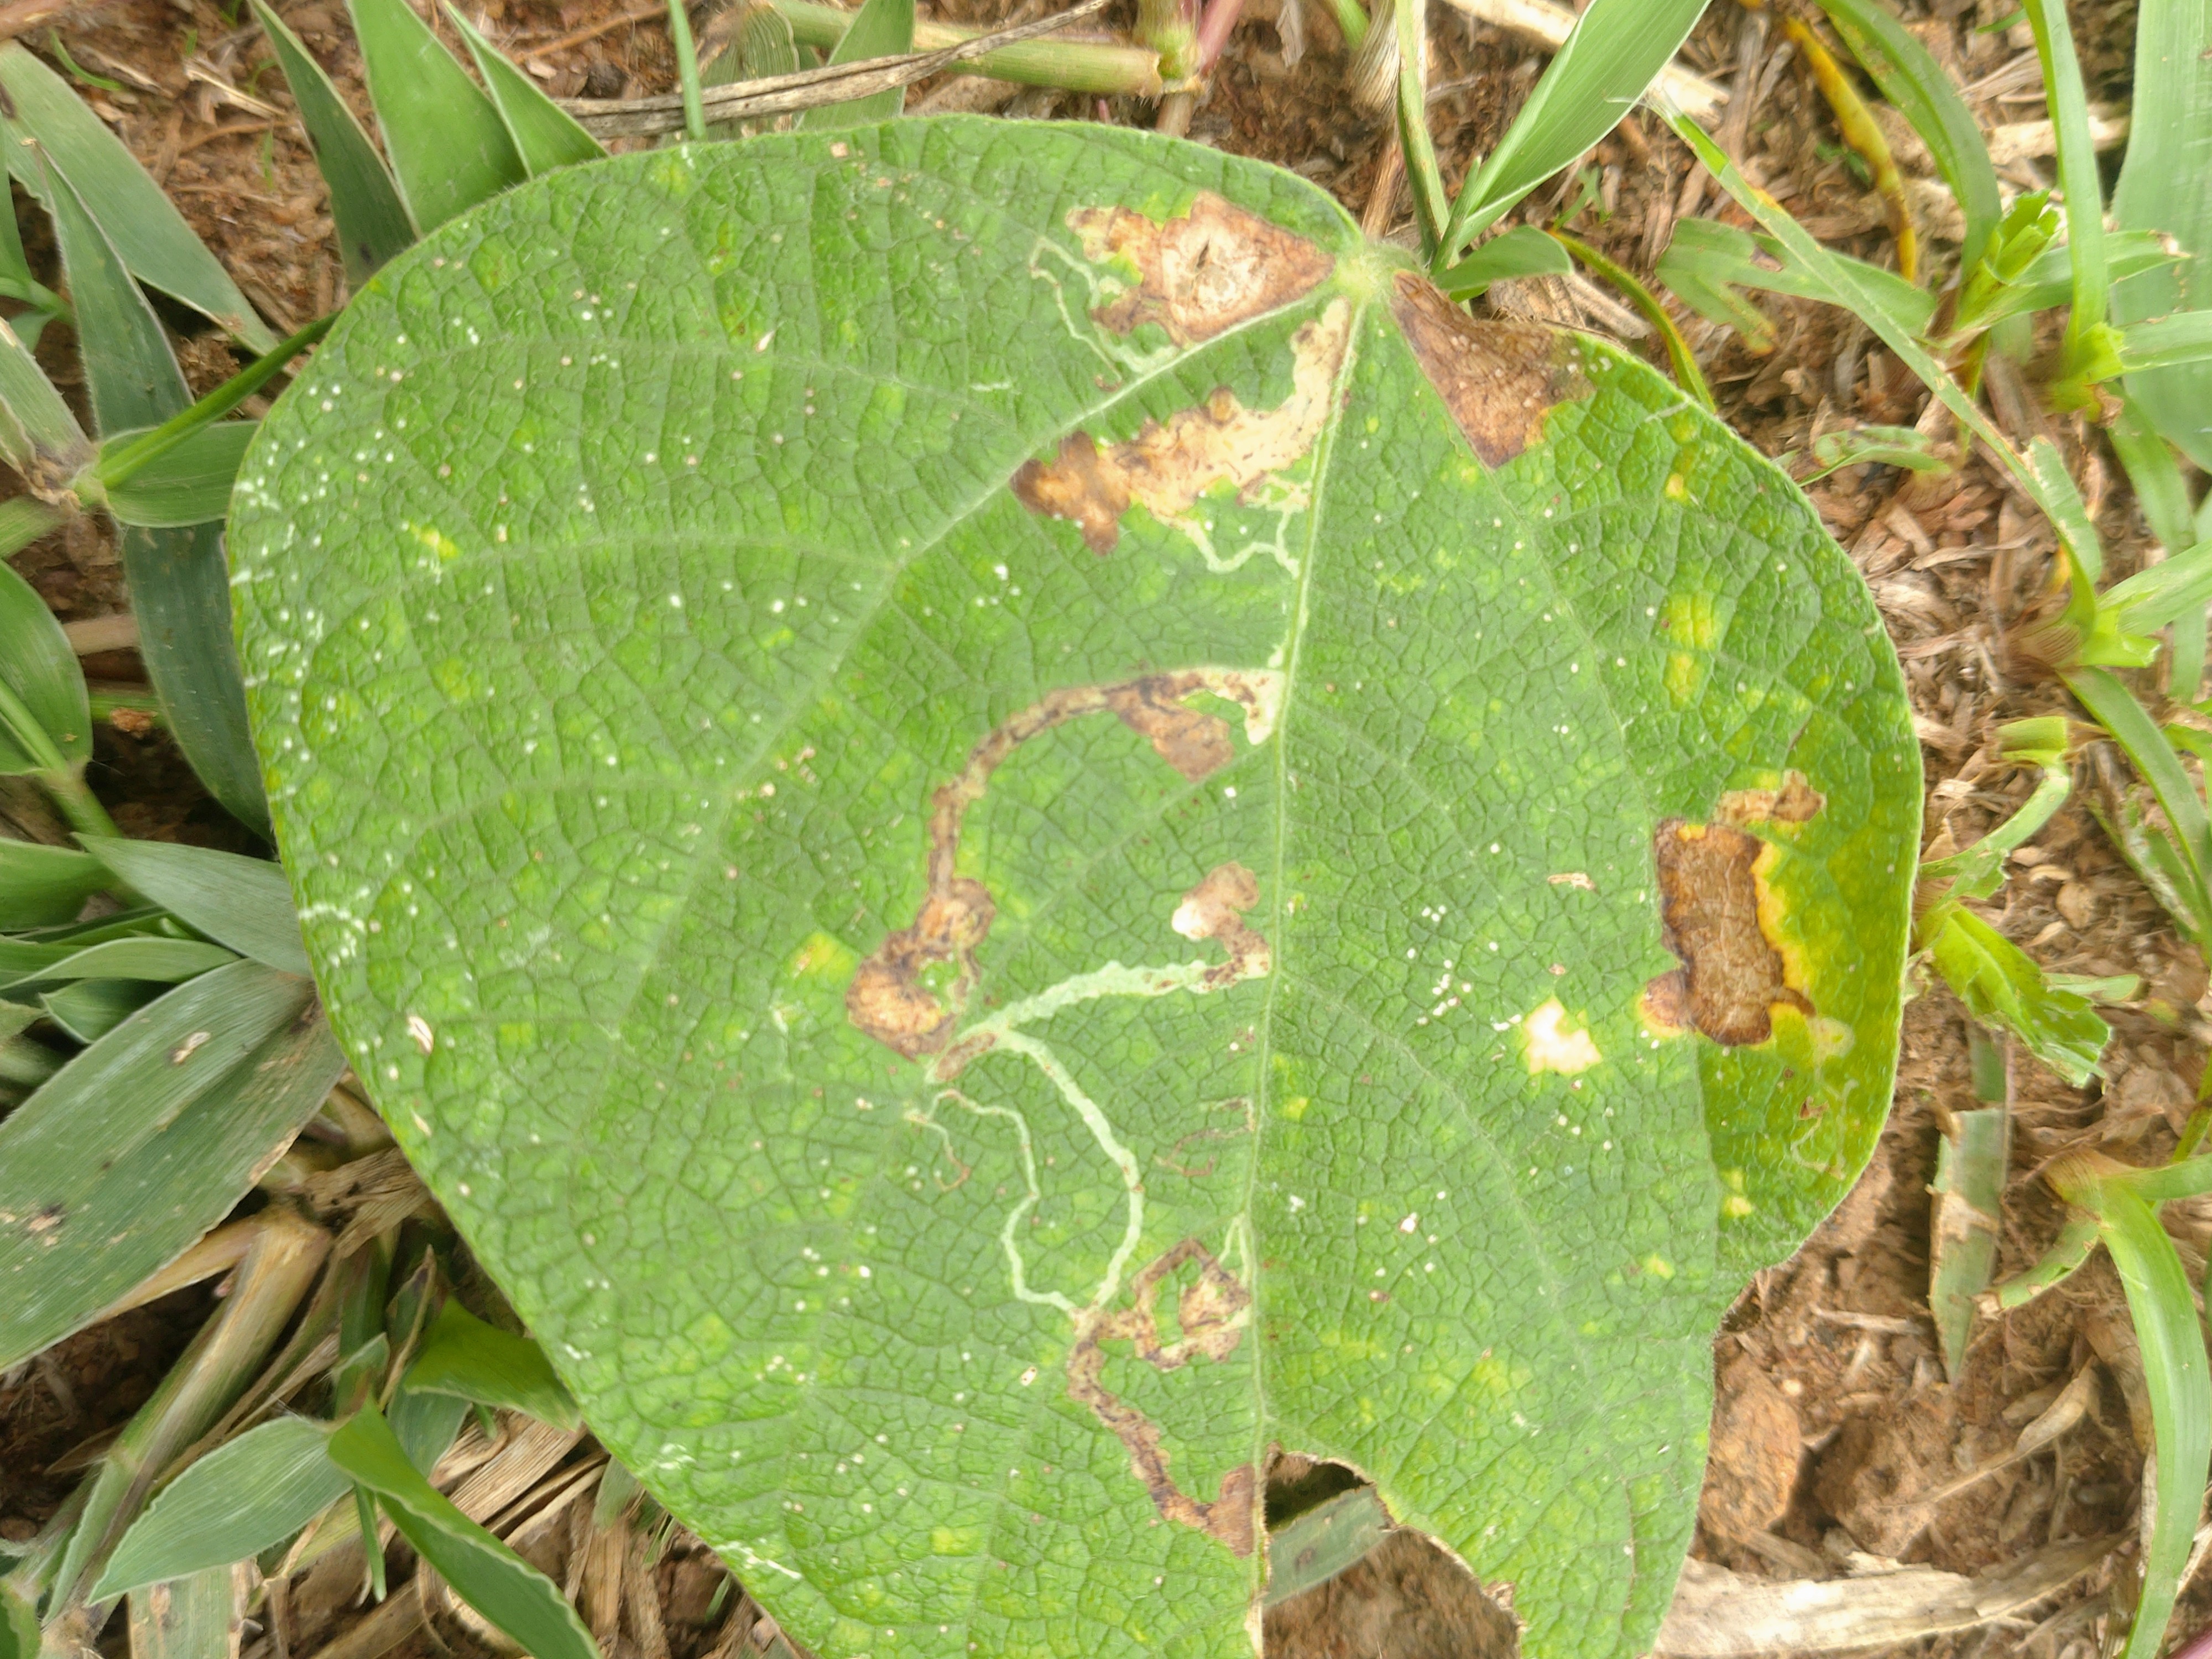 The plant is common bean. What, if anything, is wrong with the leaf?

anthracnose
